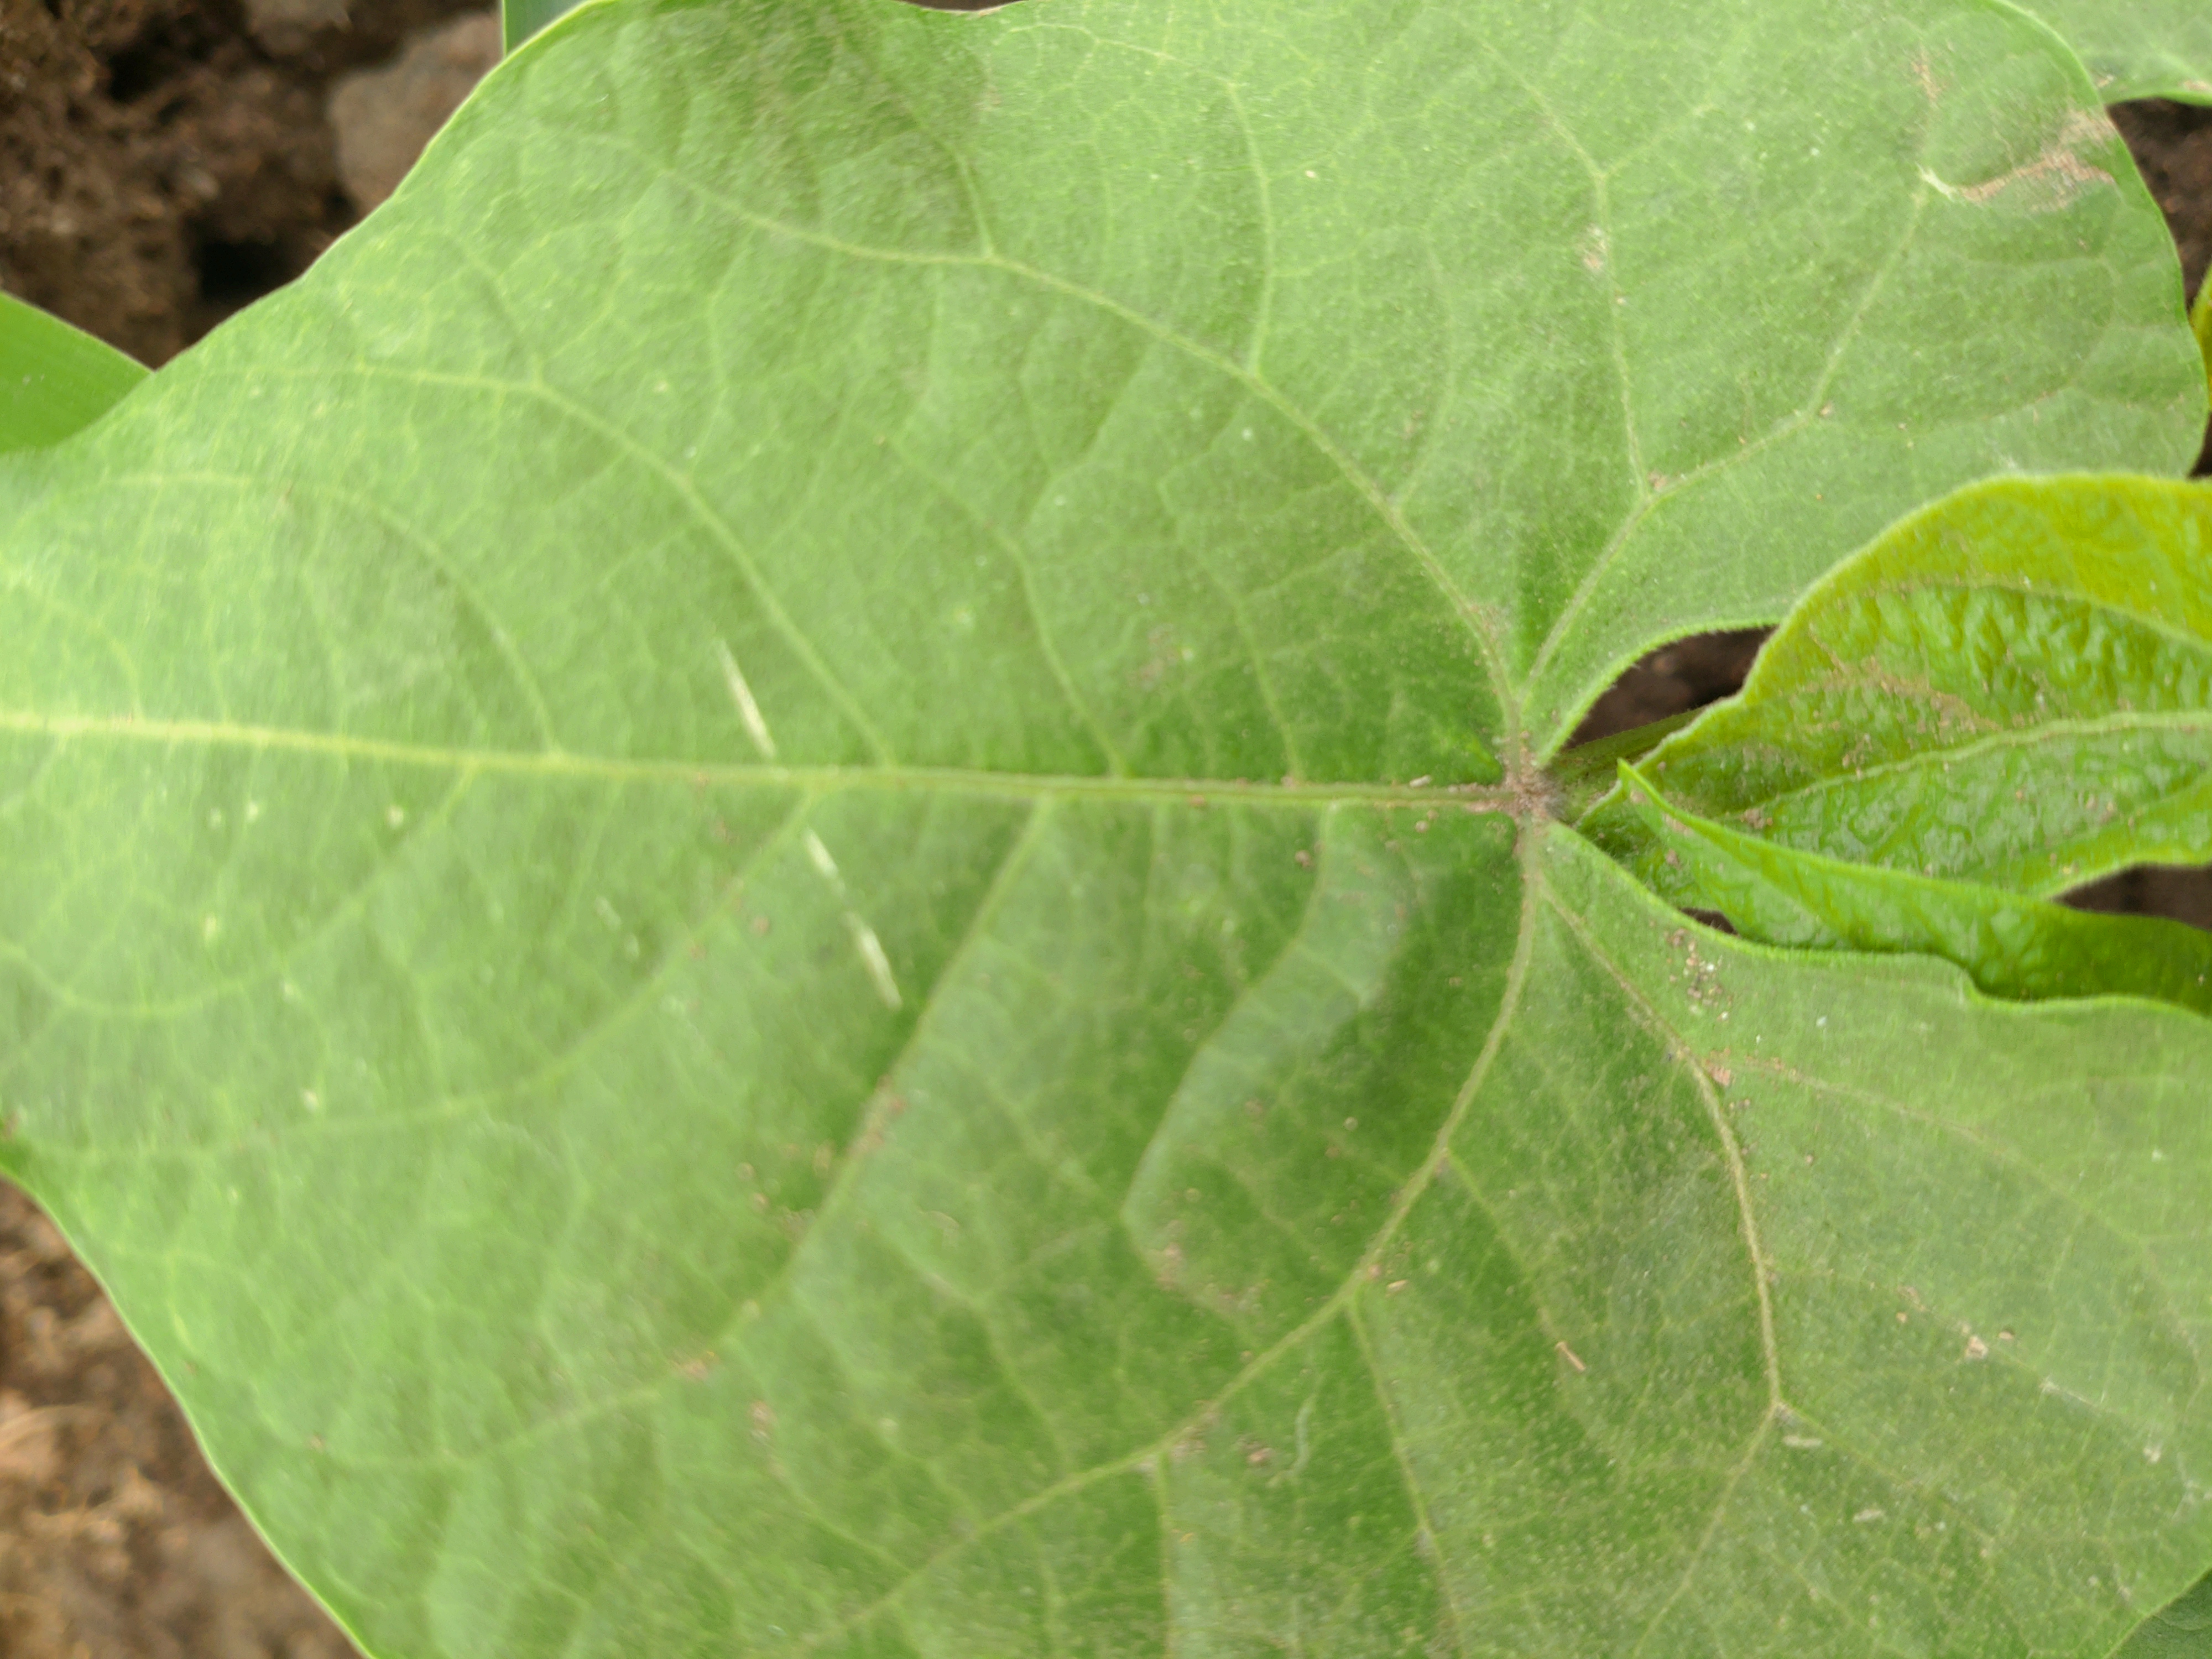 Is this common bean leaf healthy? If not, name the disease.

healthy
